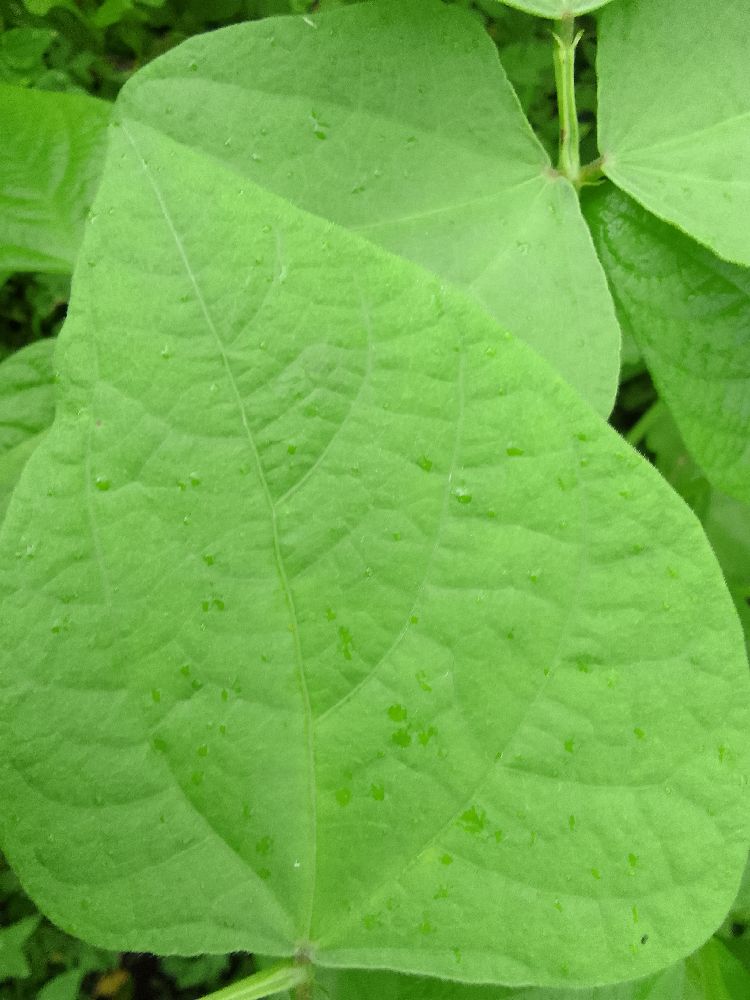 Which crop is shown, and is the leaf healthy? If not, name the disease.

common bean, healthy
